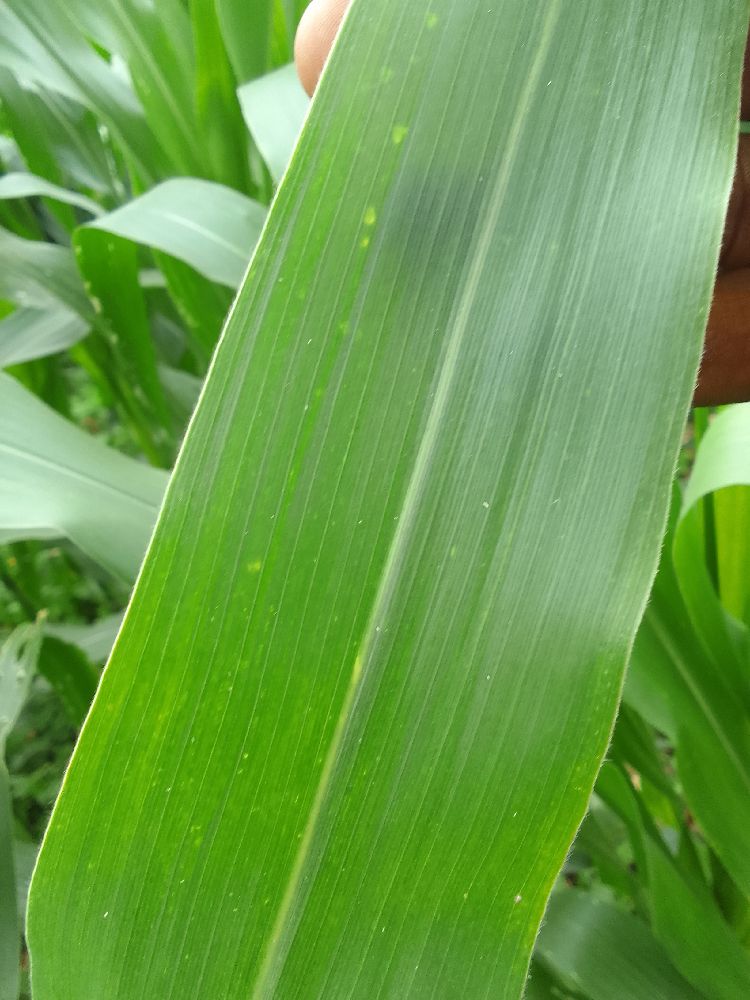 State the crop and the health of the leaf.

maize, healthy
